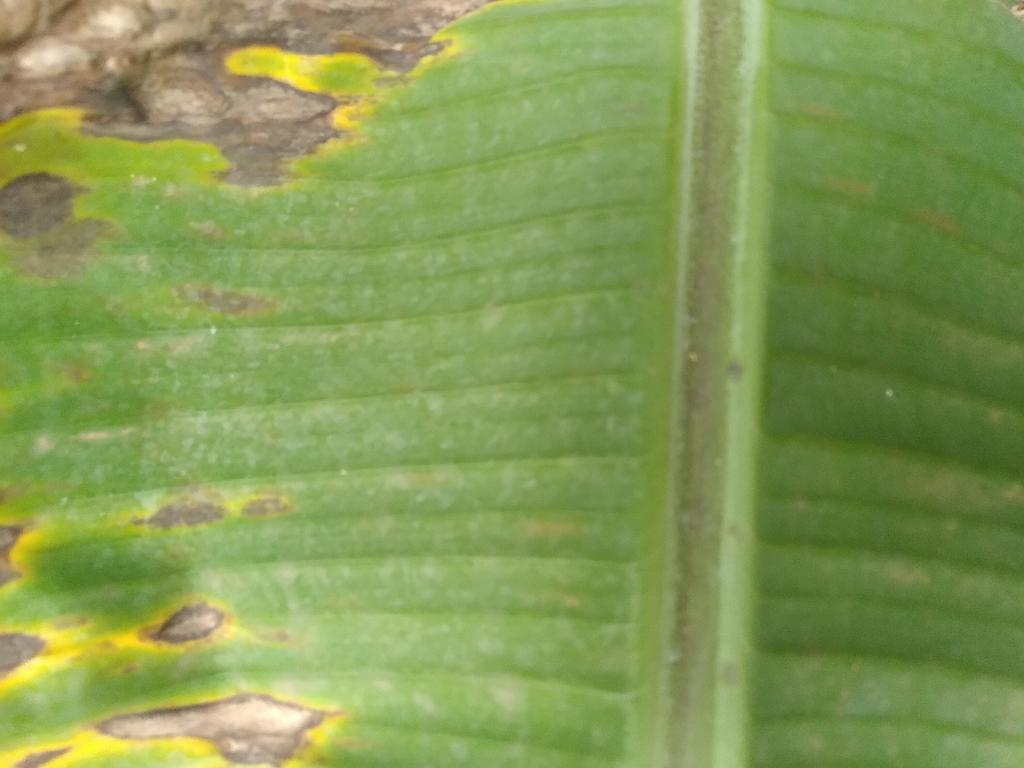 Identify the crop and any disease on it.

banana, black sigatoka
